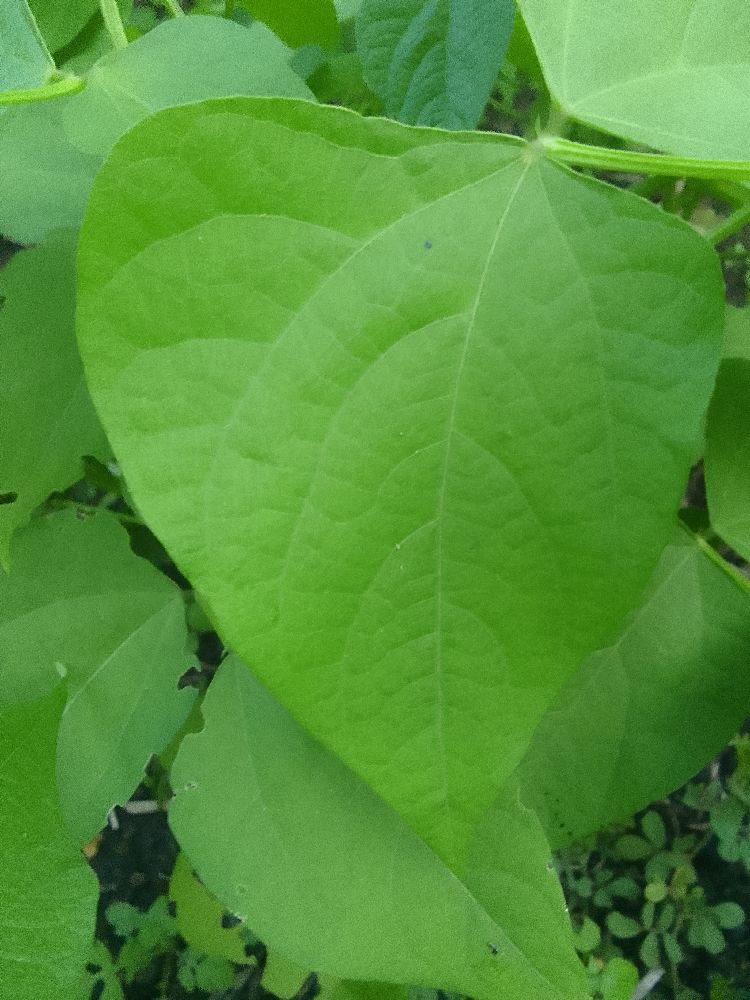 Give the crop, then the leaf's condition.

common bean, healthy
